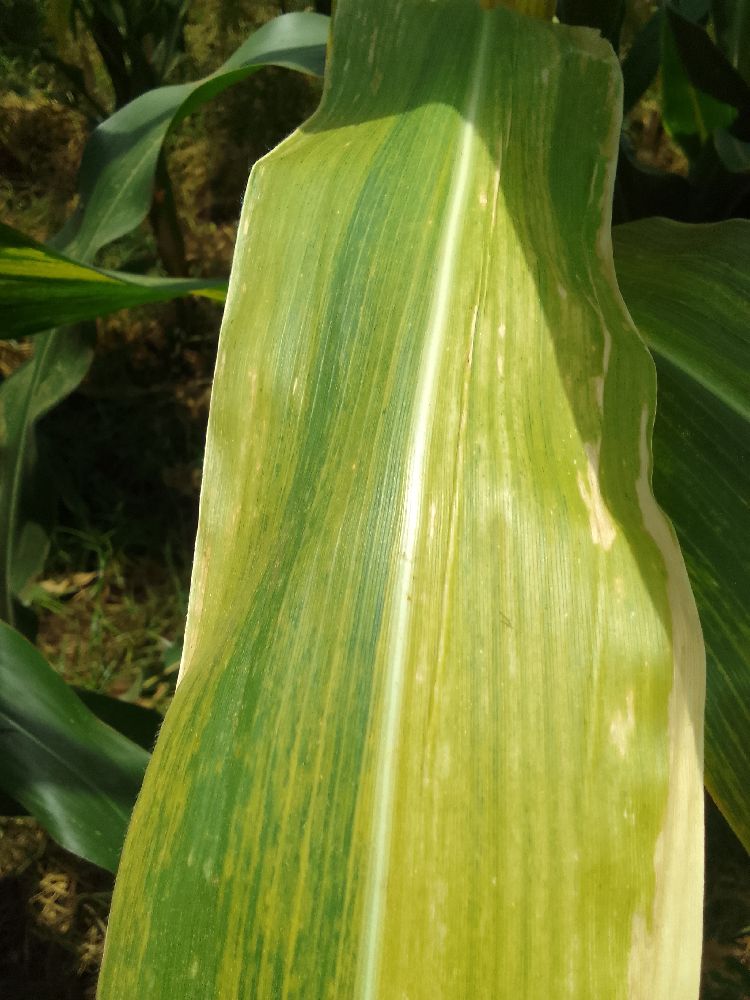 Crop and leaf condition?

maize, maize lethal necrosis
